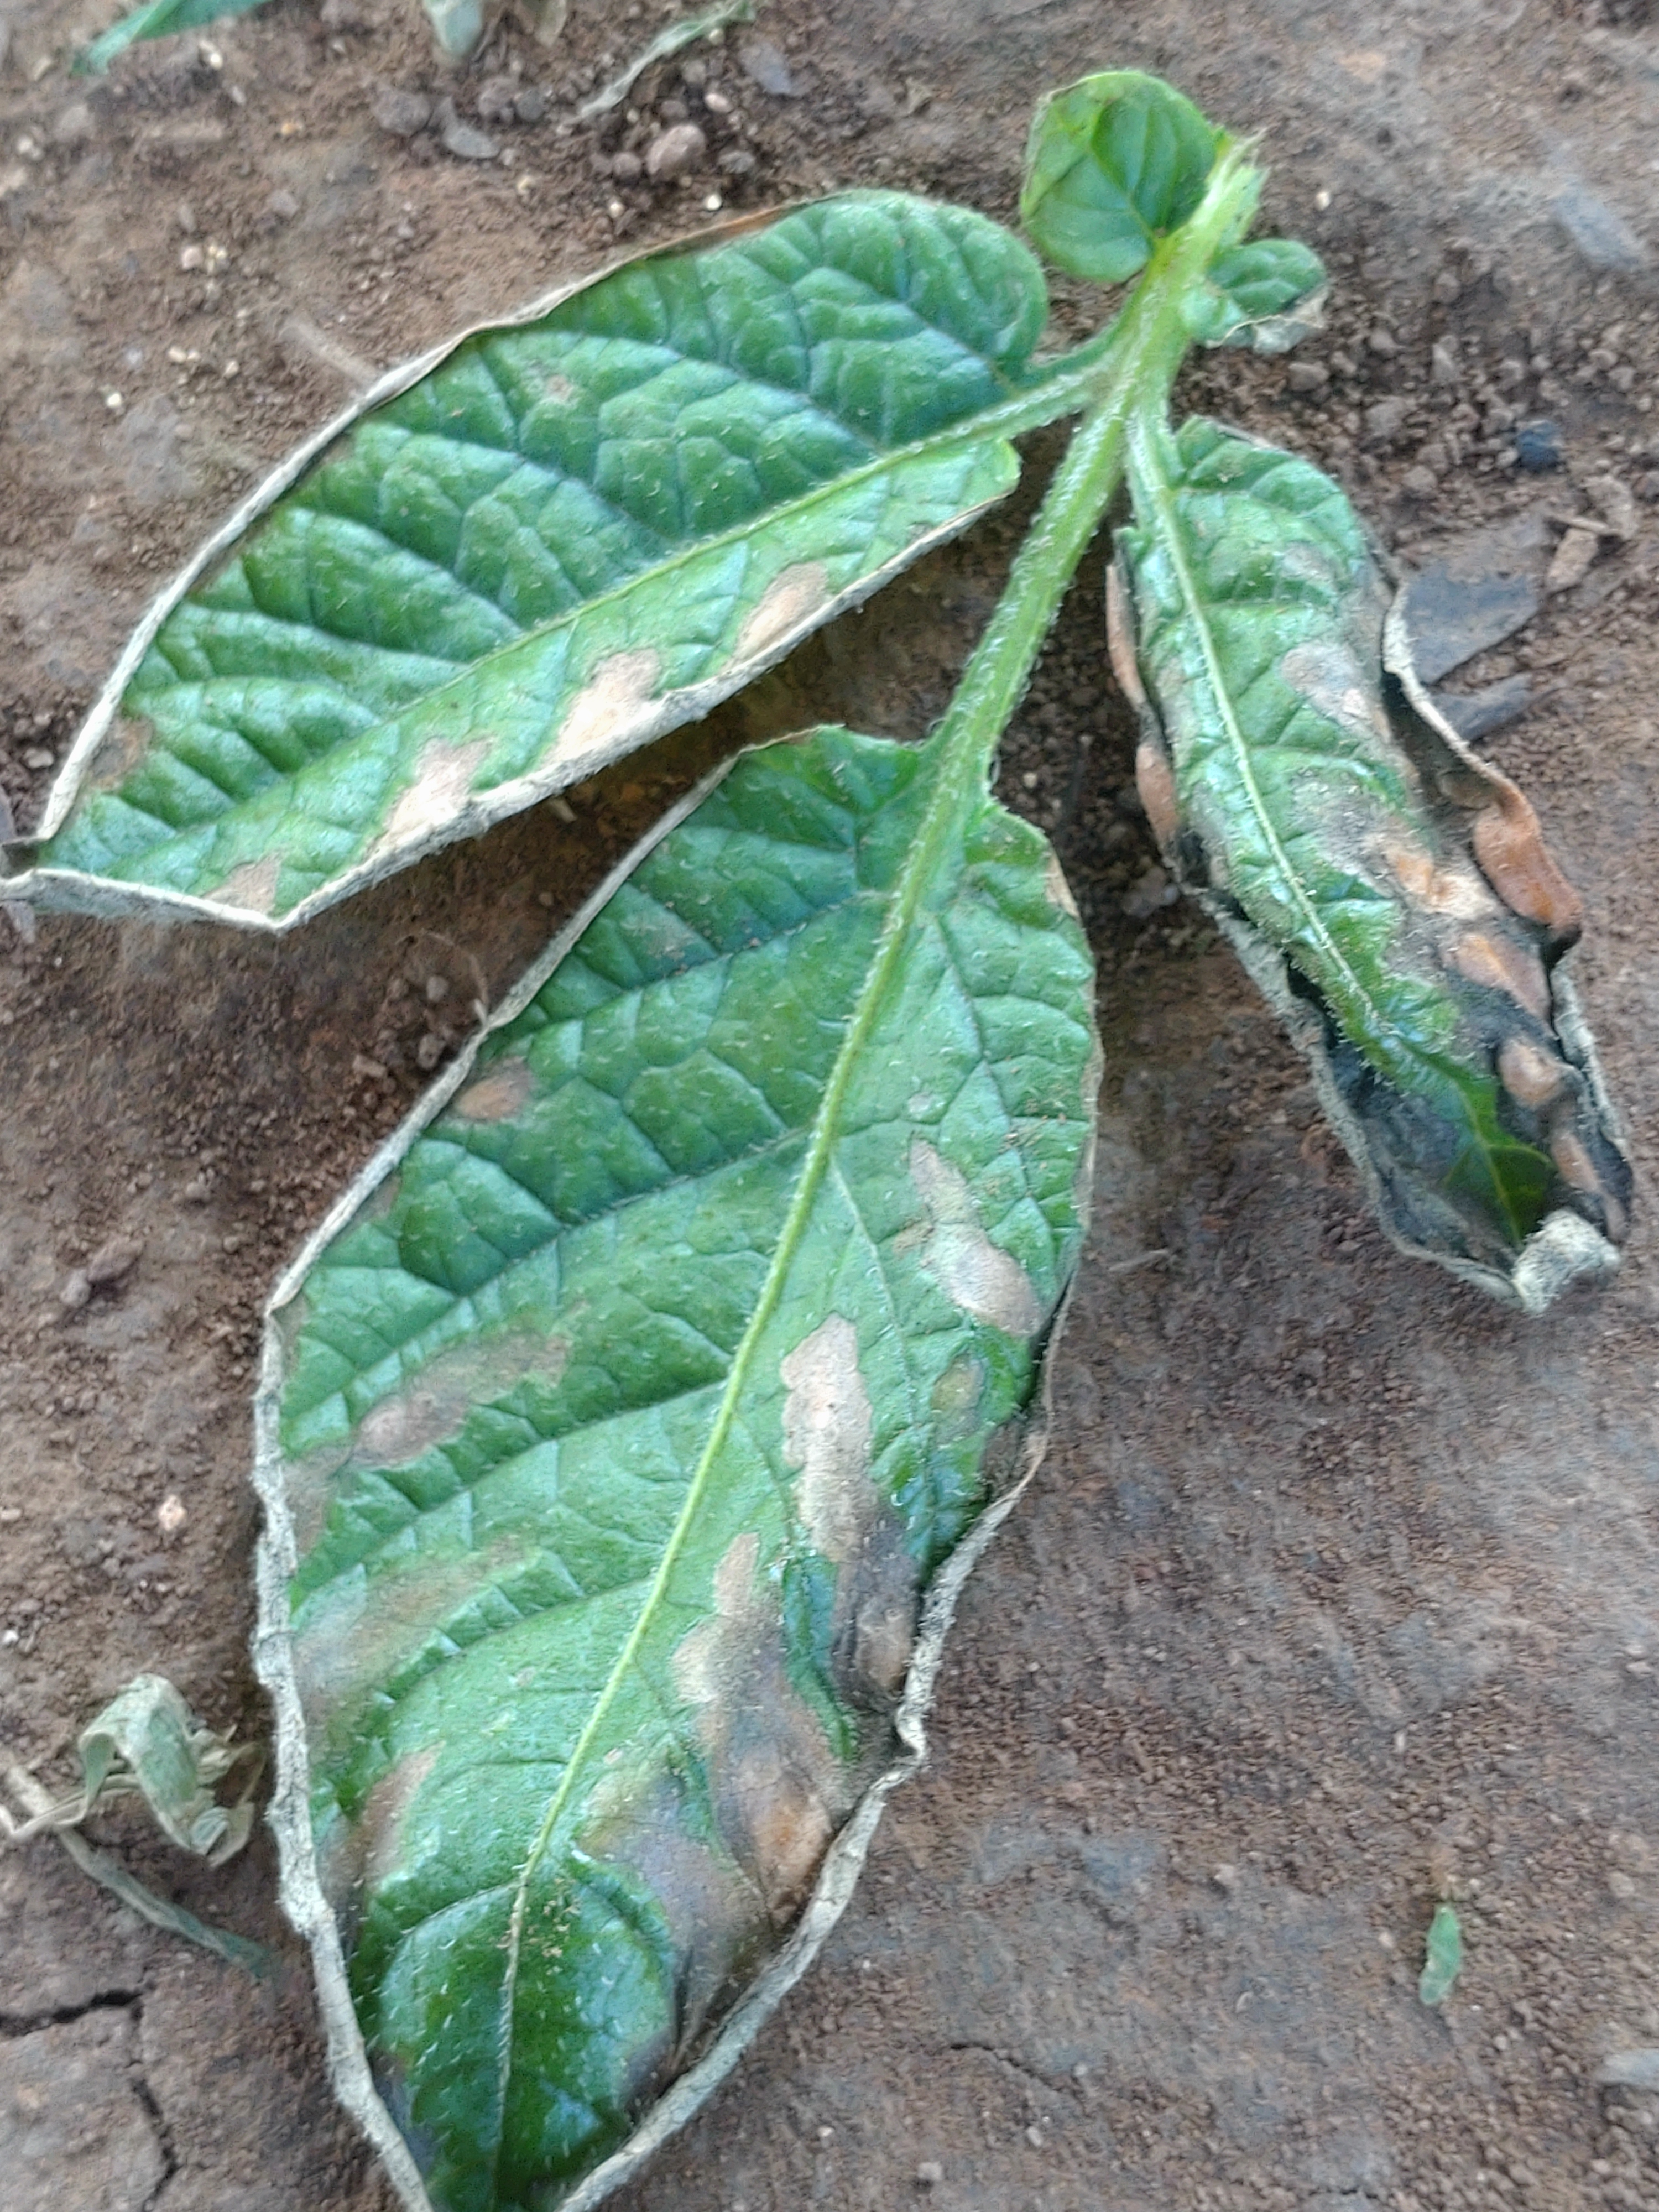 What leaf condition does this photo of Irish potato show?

early blight
